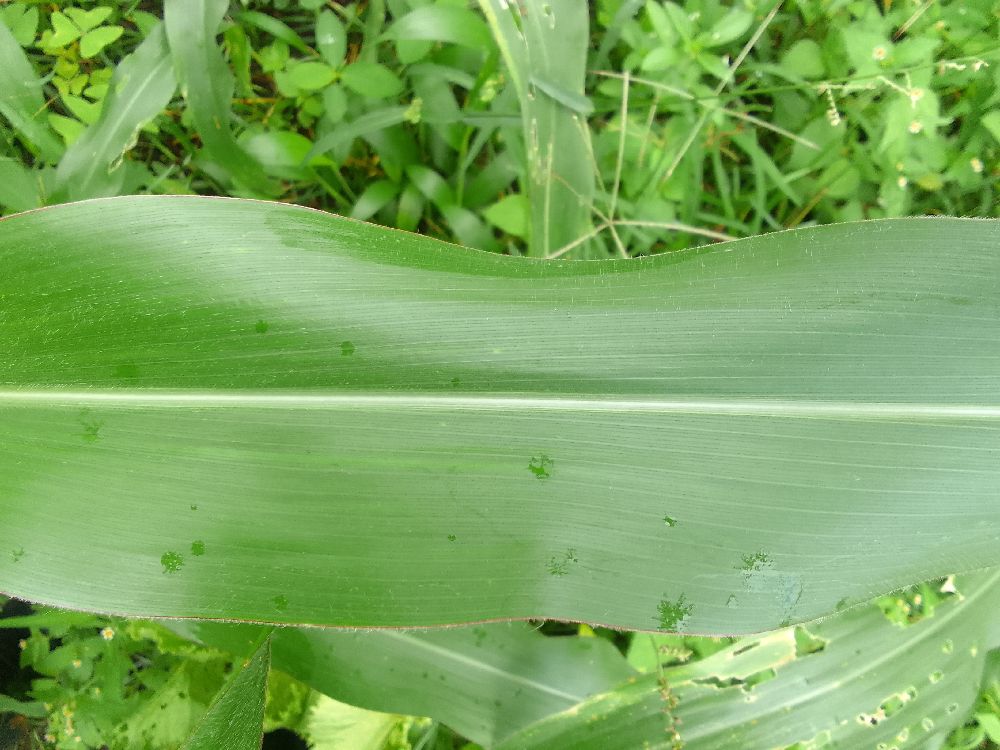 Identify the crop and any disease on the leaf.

maize, healthy
